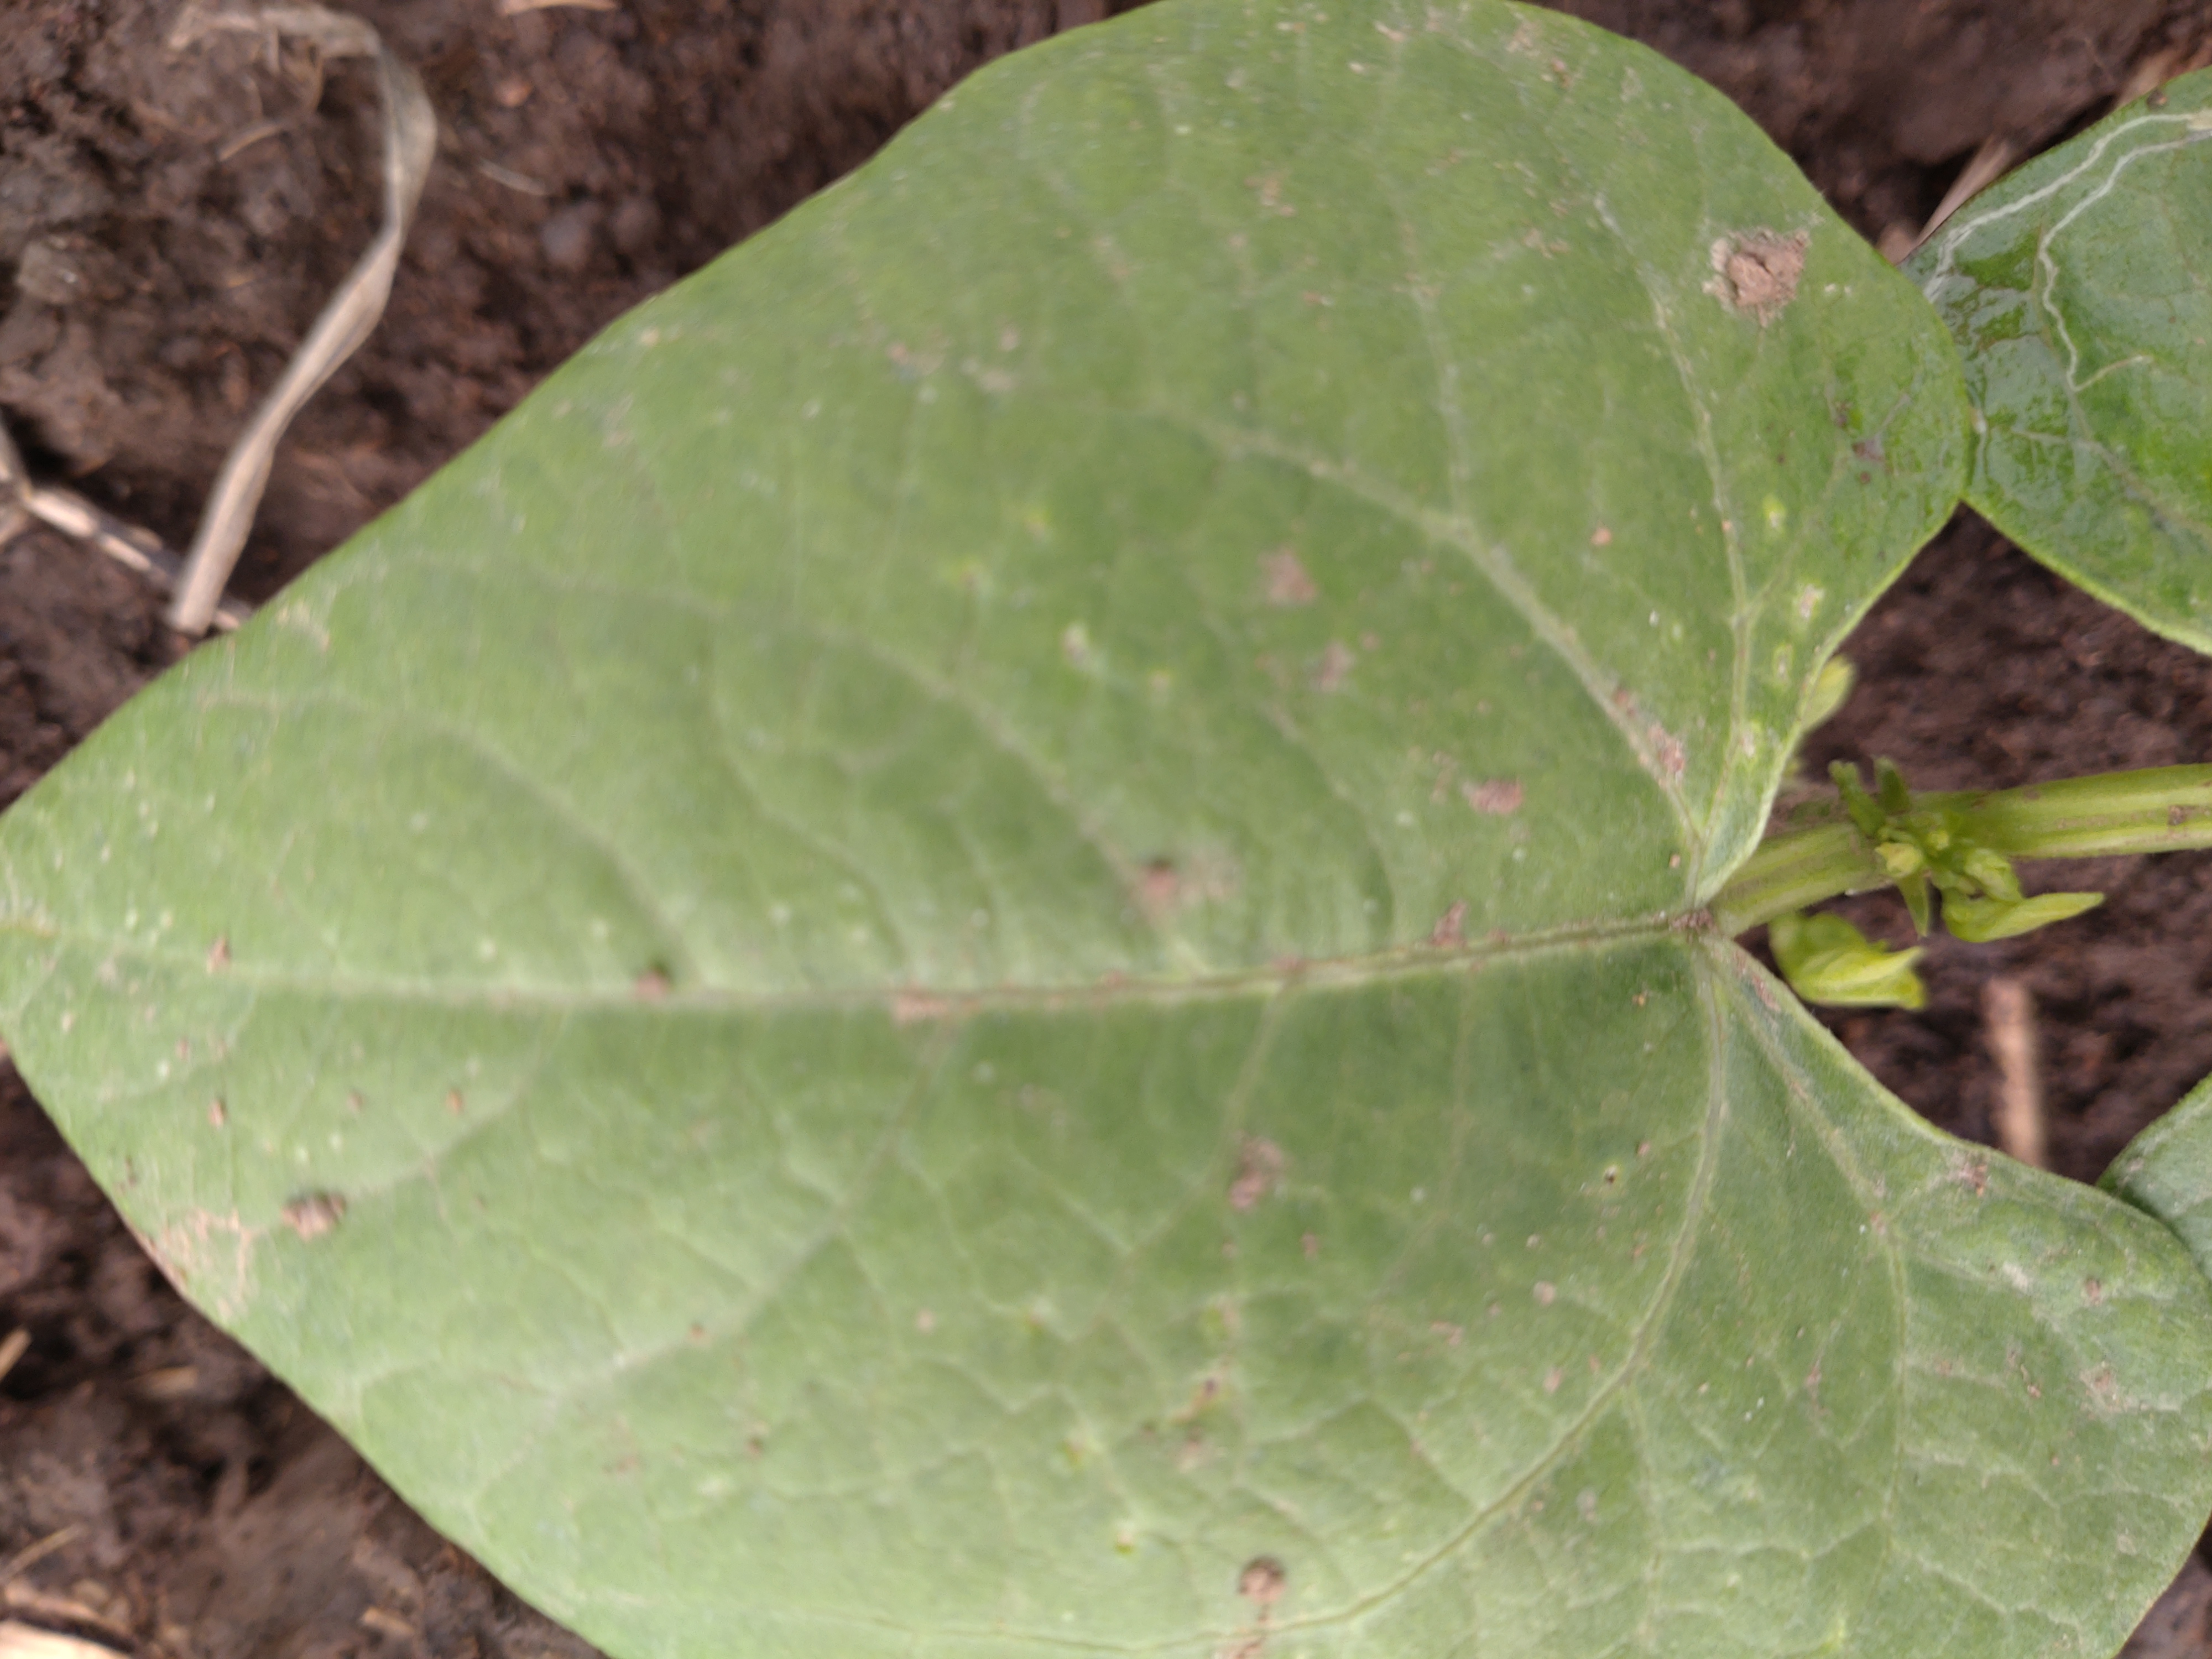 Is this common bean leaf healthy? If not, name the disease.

healthy
